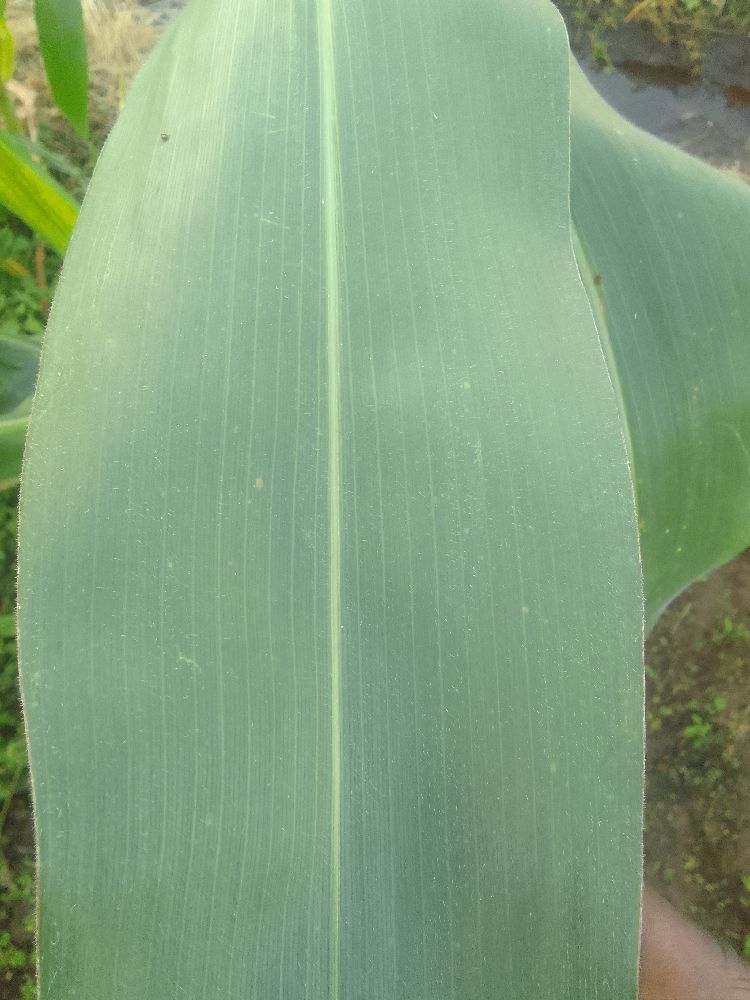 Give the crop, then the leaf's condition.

maize, healthy
